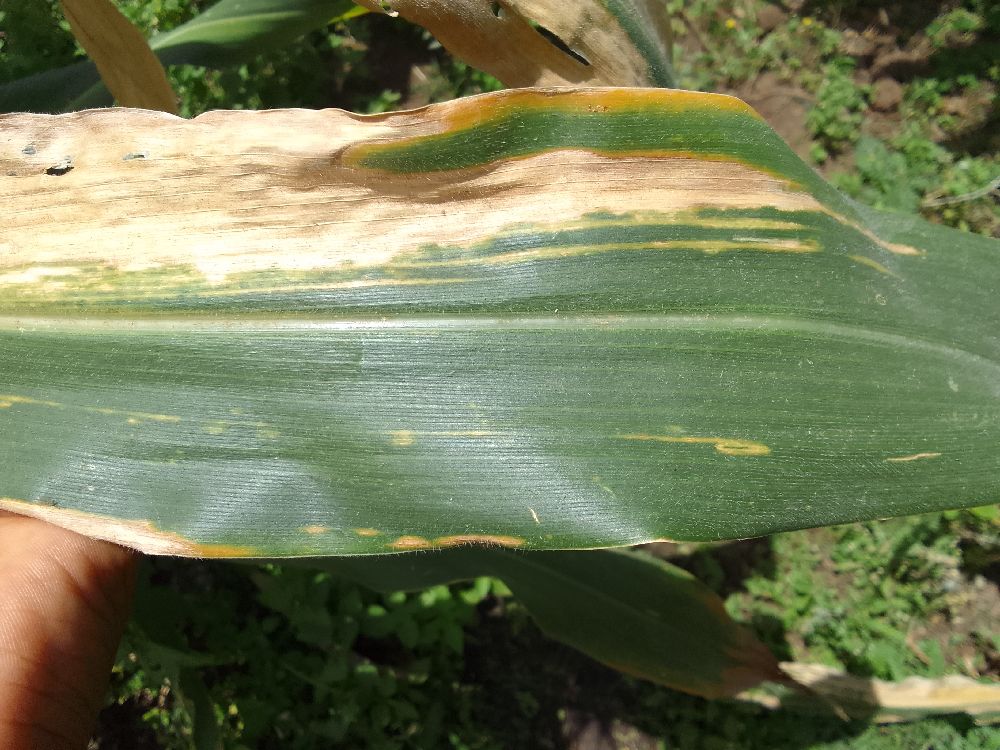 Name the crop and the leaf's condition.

maize, maize lethal necrosis
